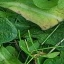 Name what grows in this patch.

structured weed
